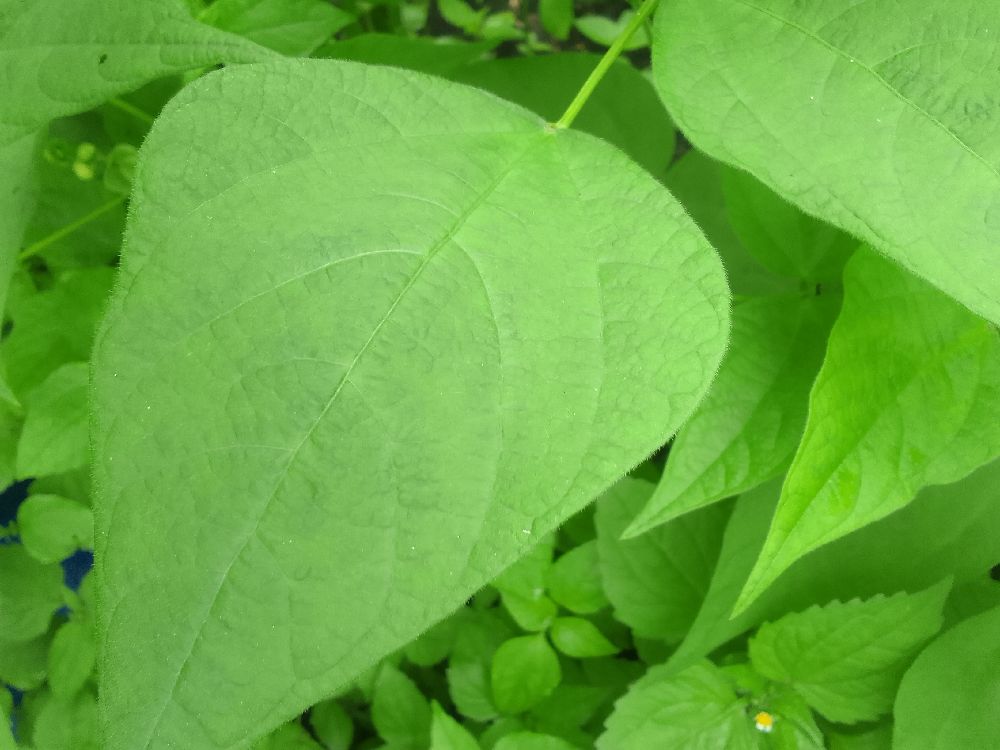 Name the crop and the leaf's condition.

common bean, healthy
